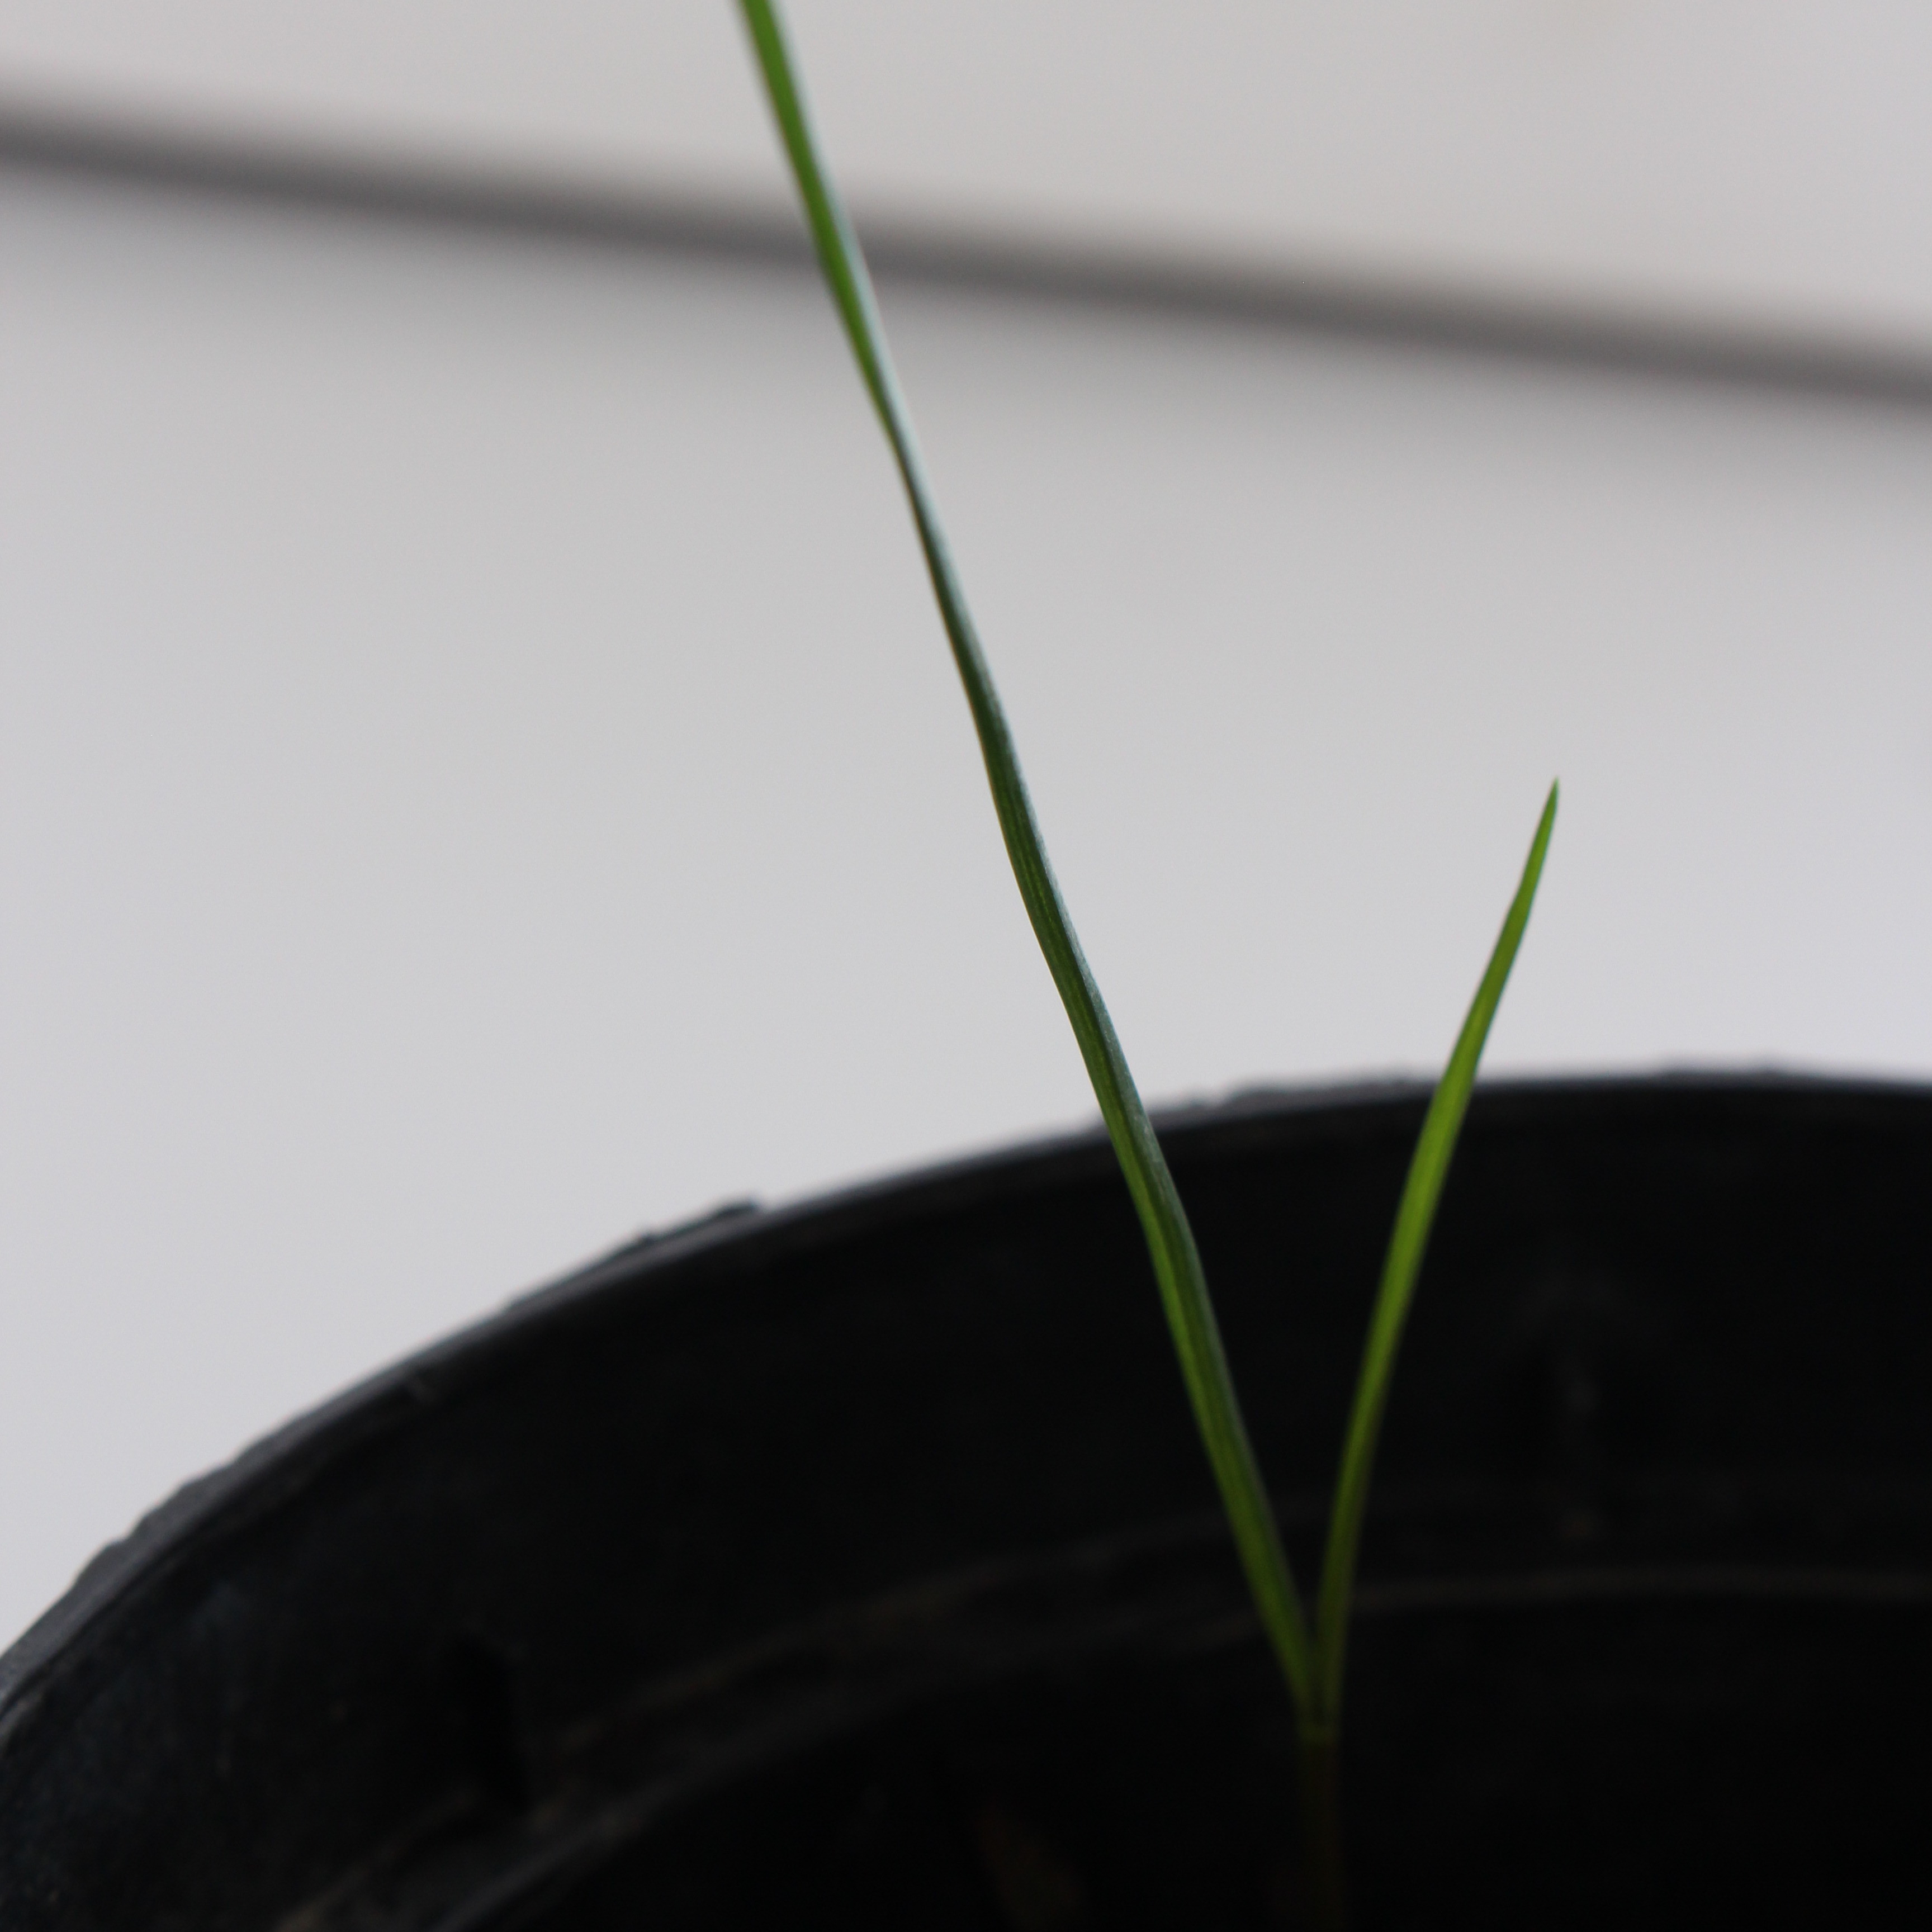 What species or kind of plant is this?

Lolium multiflorum
